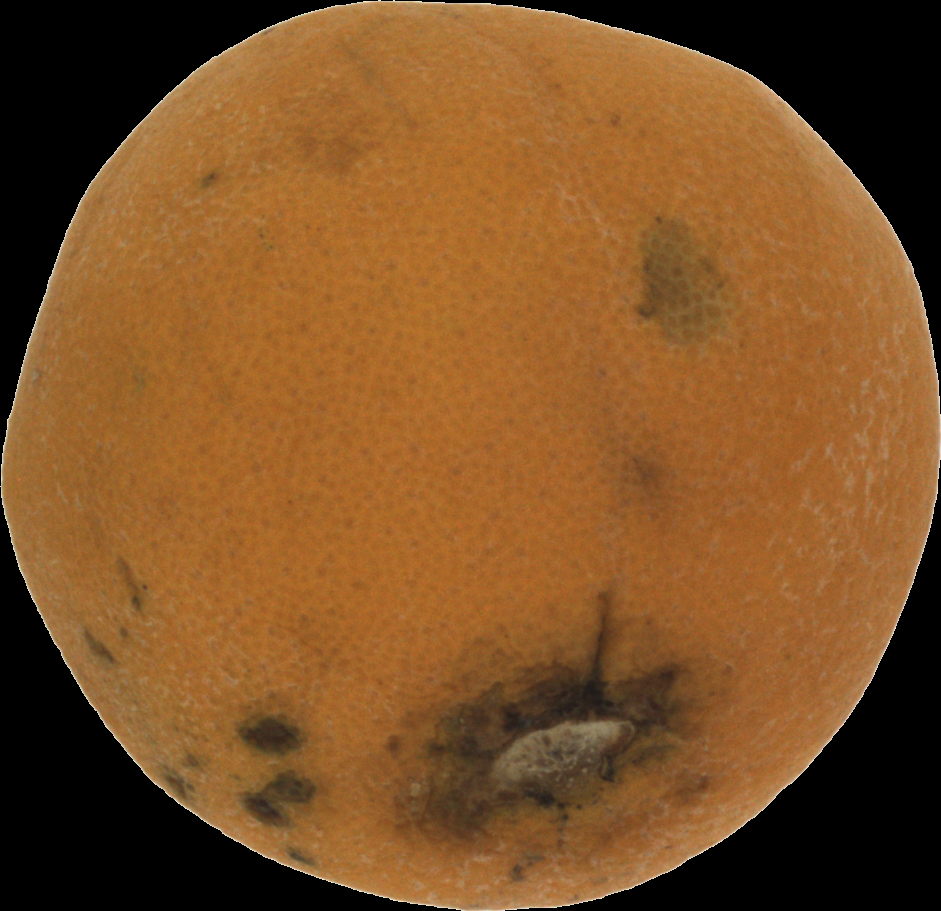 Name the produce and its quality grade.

orange, bad
